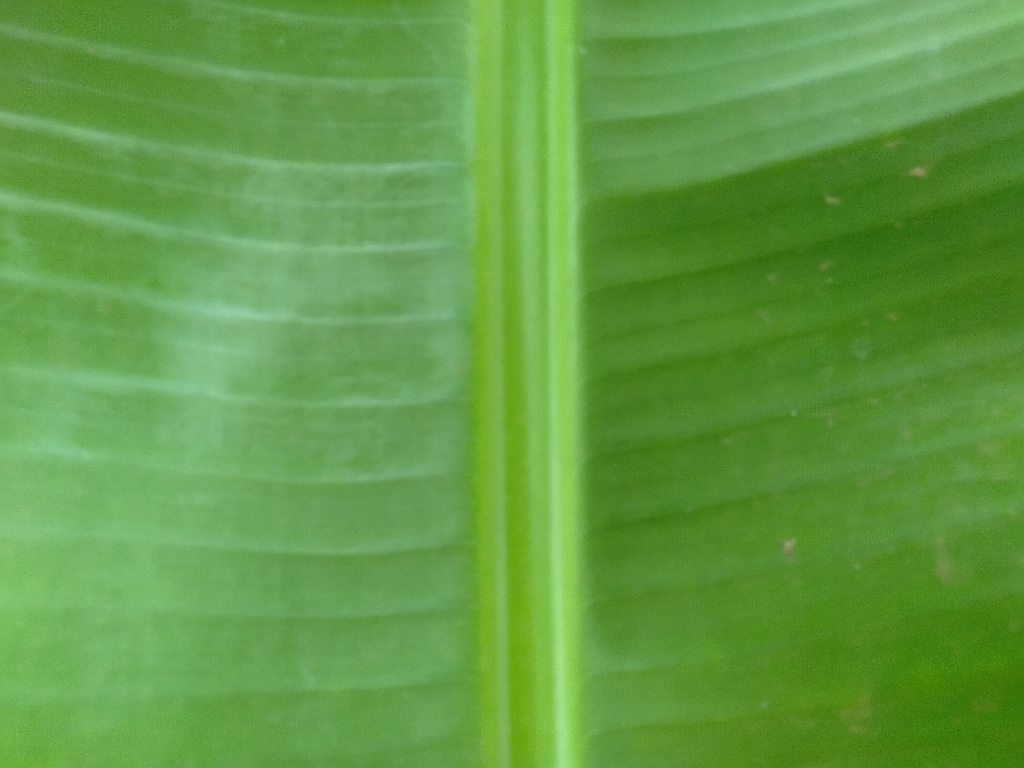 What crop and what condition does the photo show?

banana, healthy
